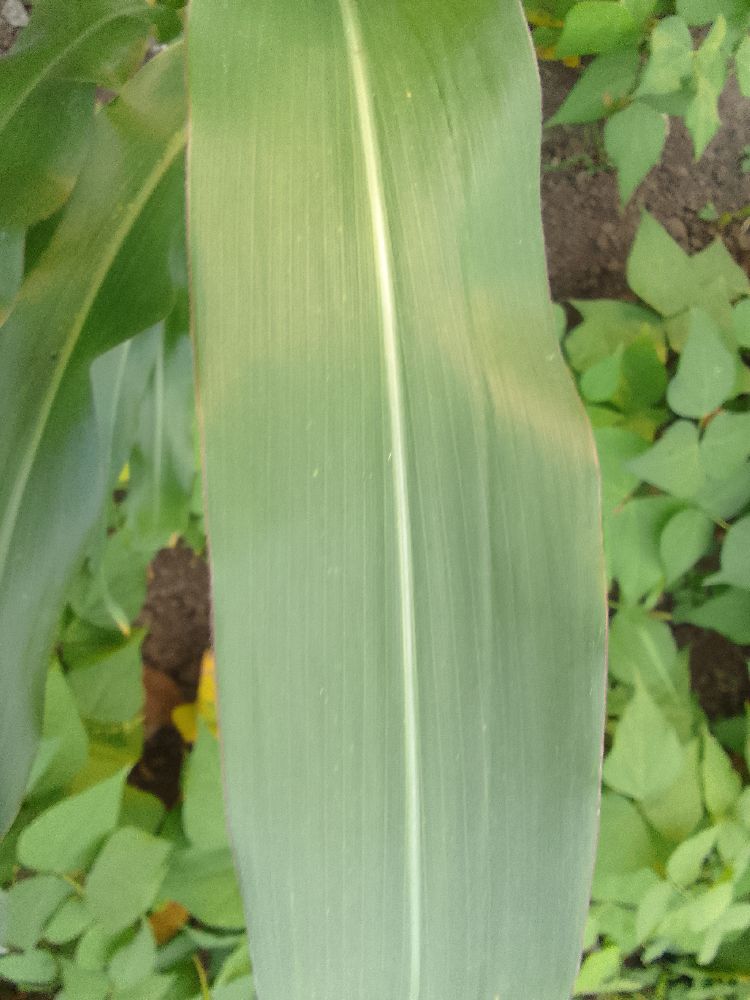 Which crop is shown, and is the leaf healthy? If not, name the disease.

maize, healthy
